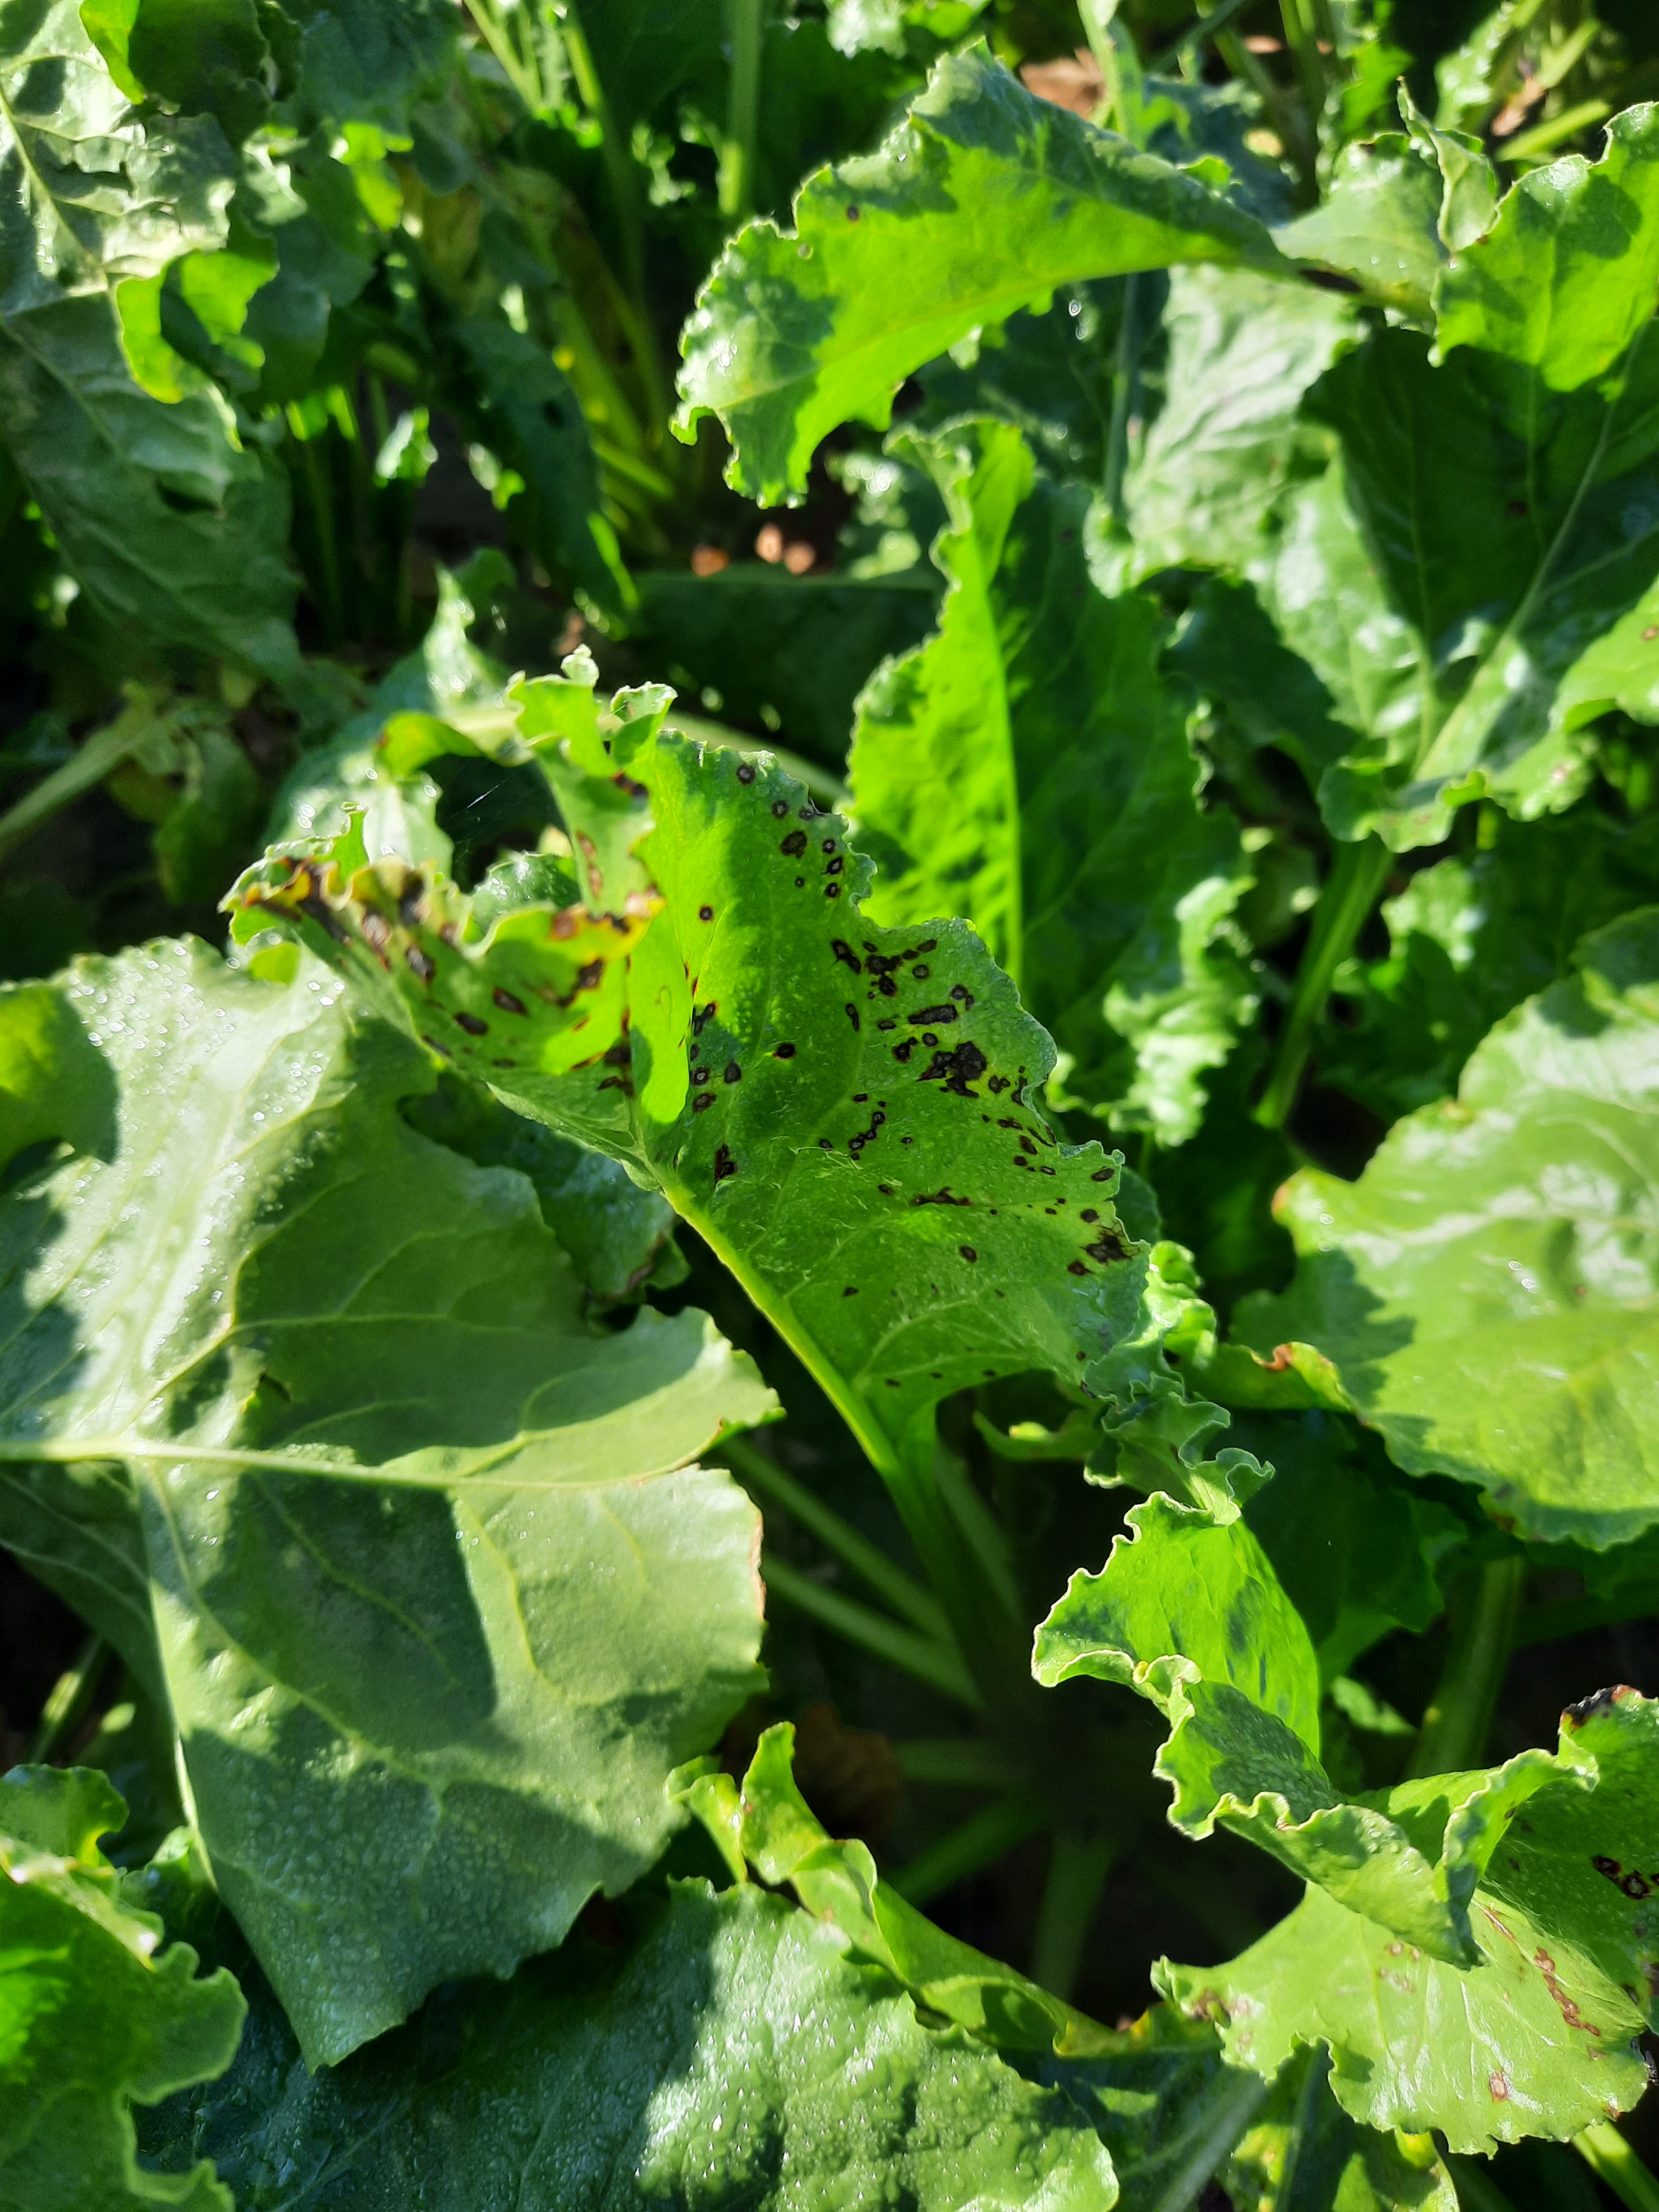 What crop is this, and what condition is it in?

beet, cercospora
